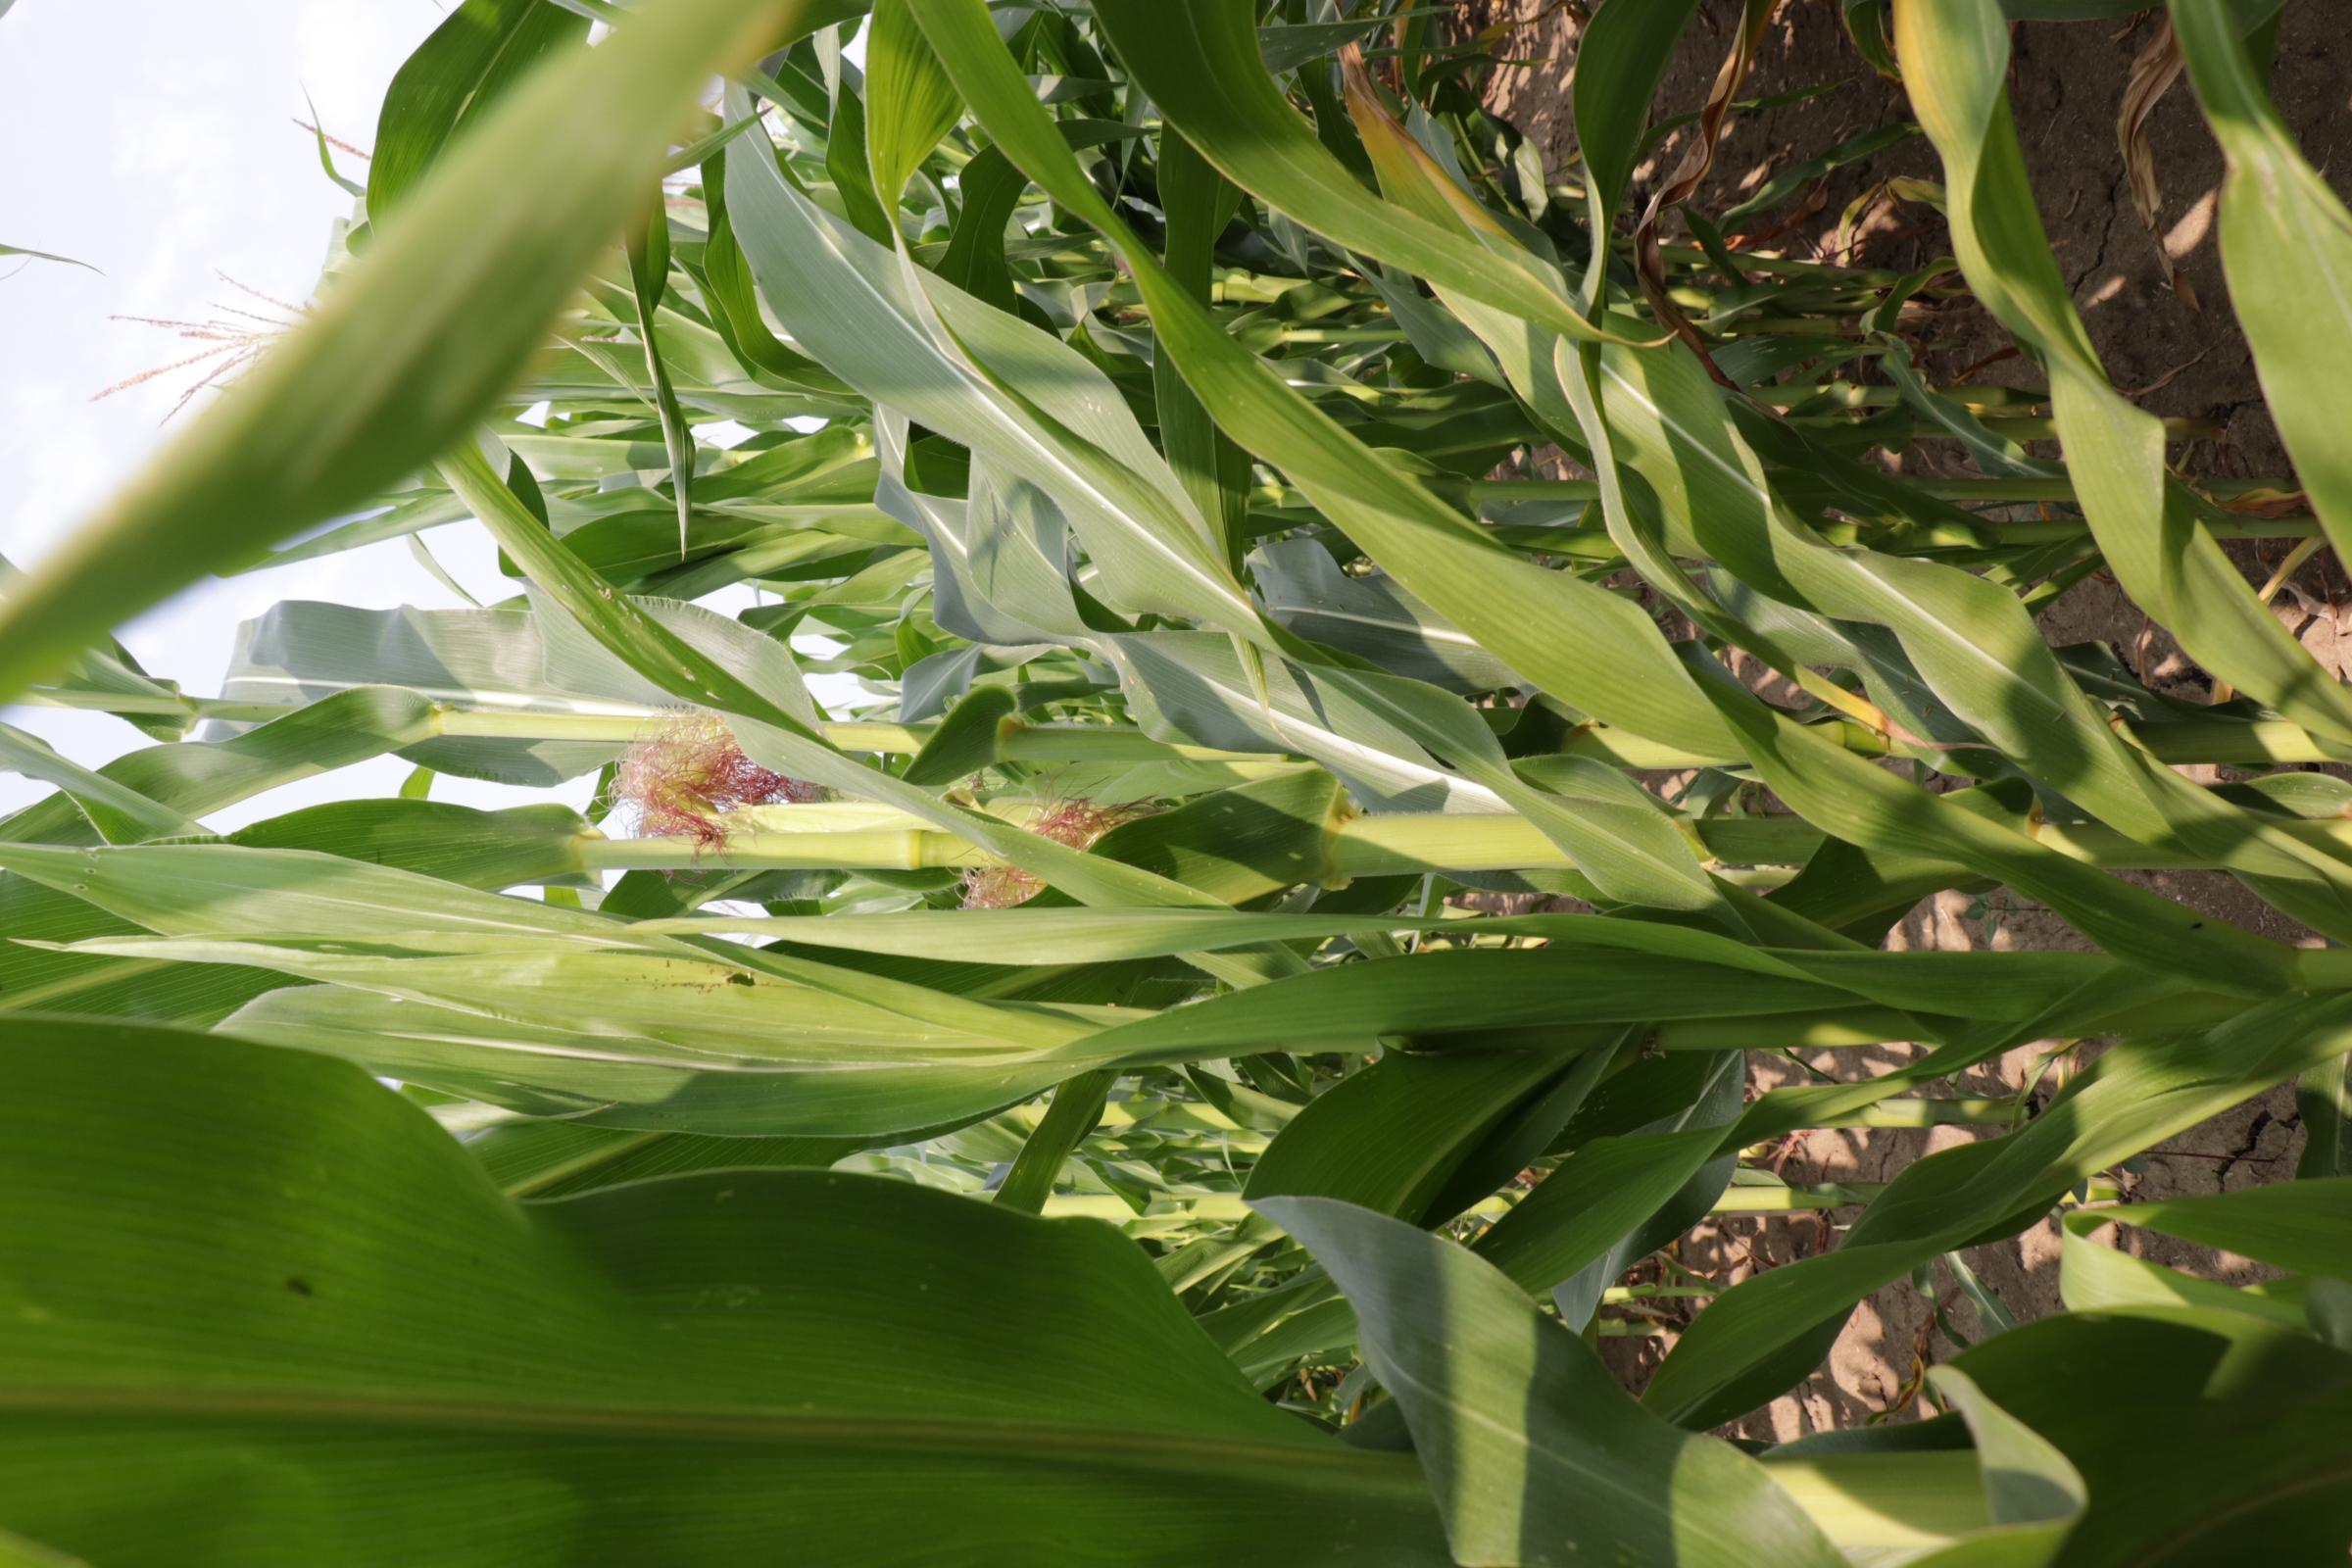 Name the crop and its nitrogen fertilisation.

maize, full nitrogen fertilisation
